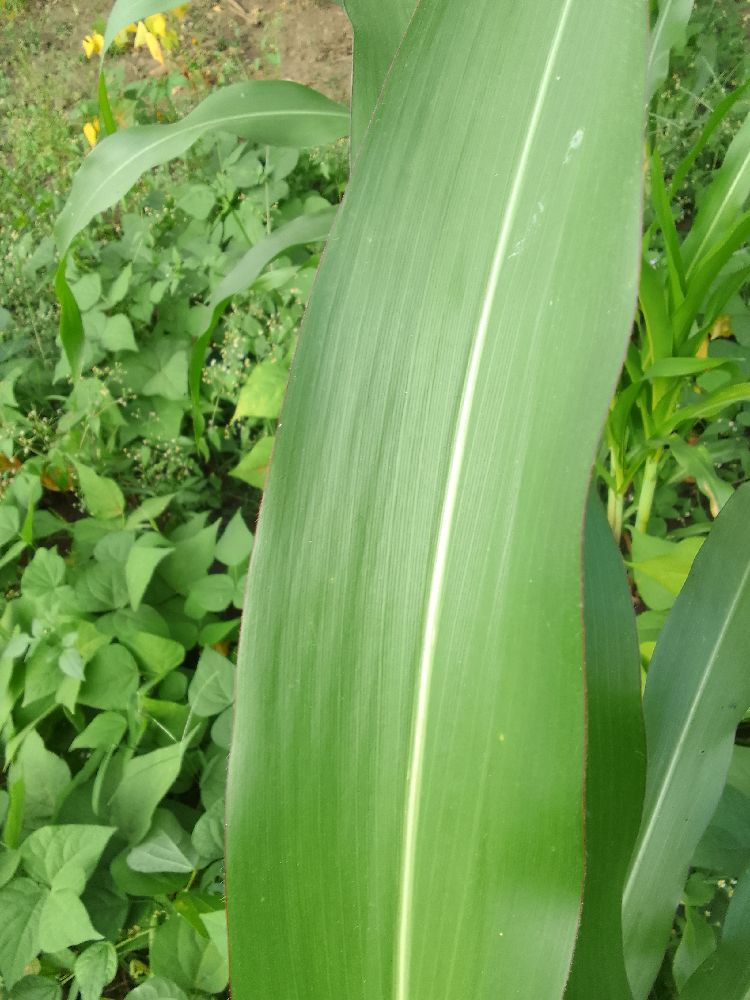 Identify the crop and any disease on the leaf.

maize, healthy
